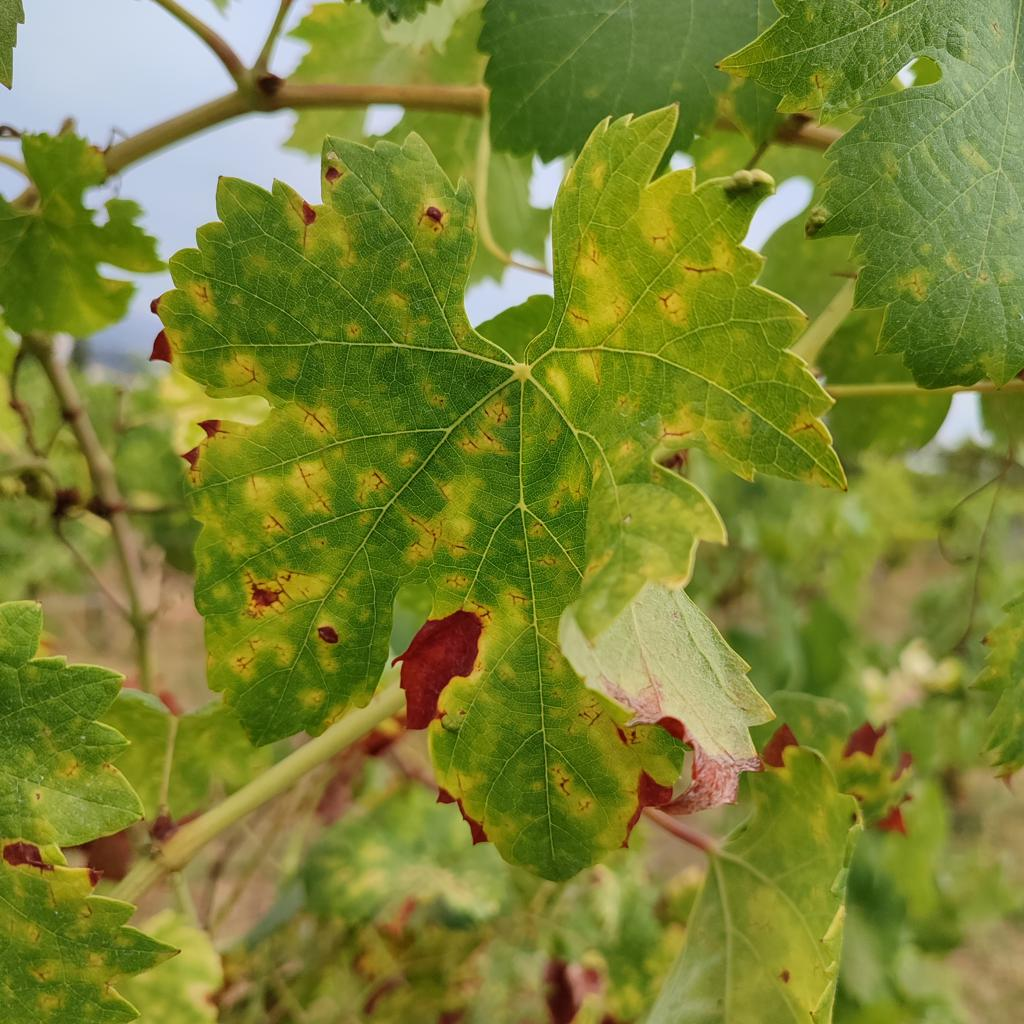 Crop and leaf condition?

grapevine, esca complex
